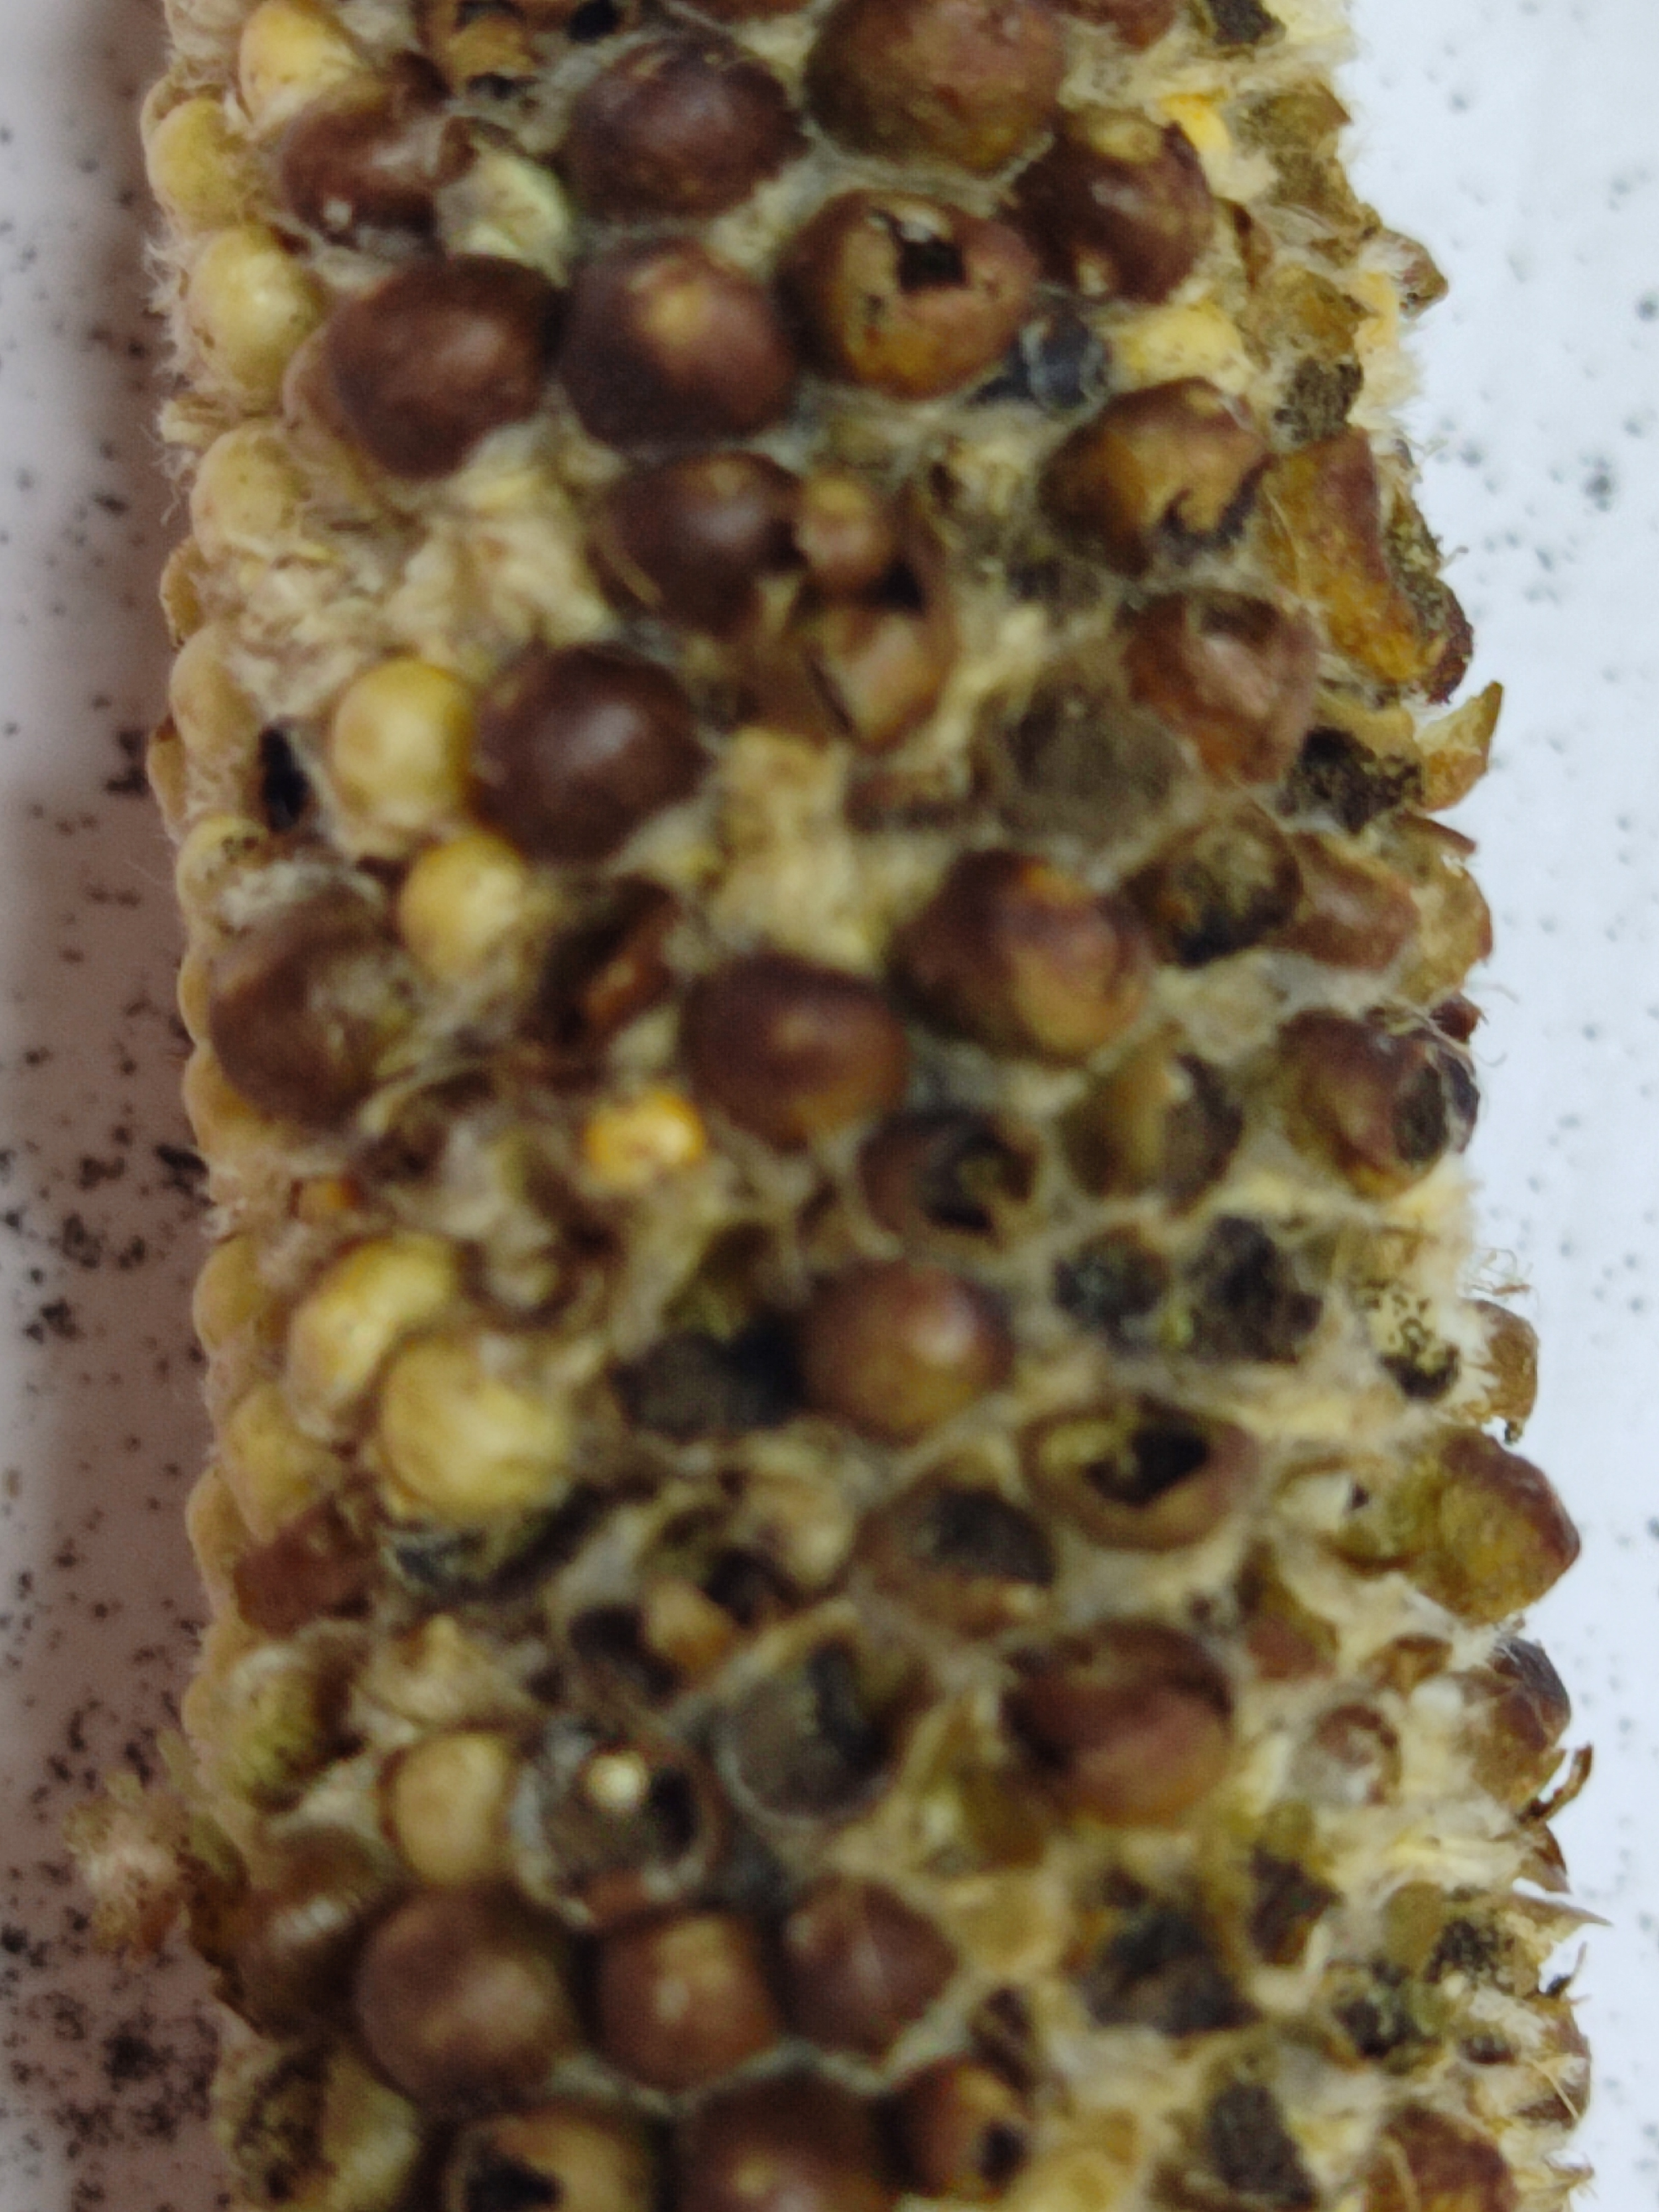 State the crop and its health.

pearl millet, smut
